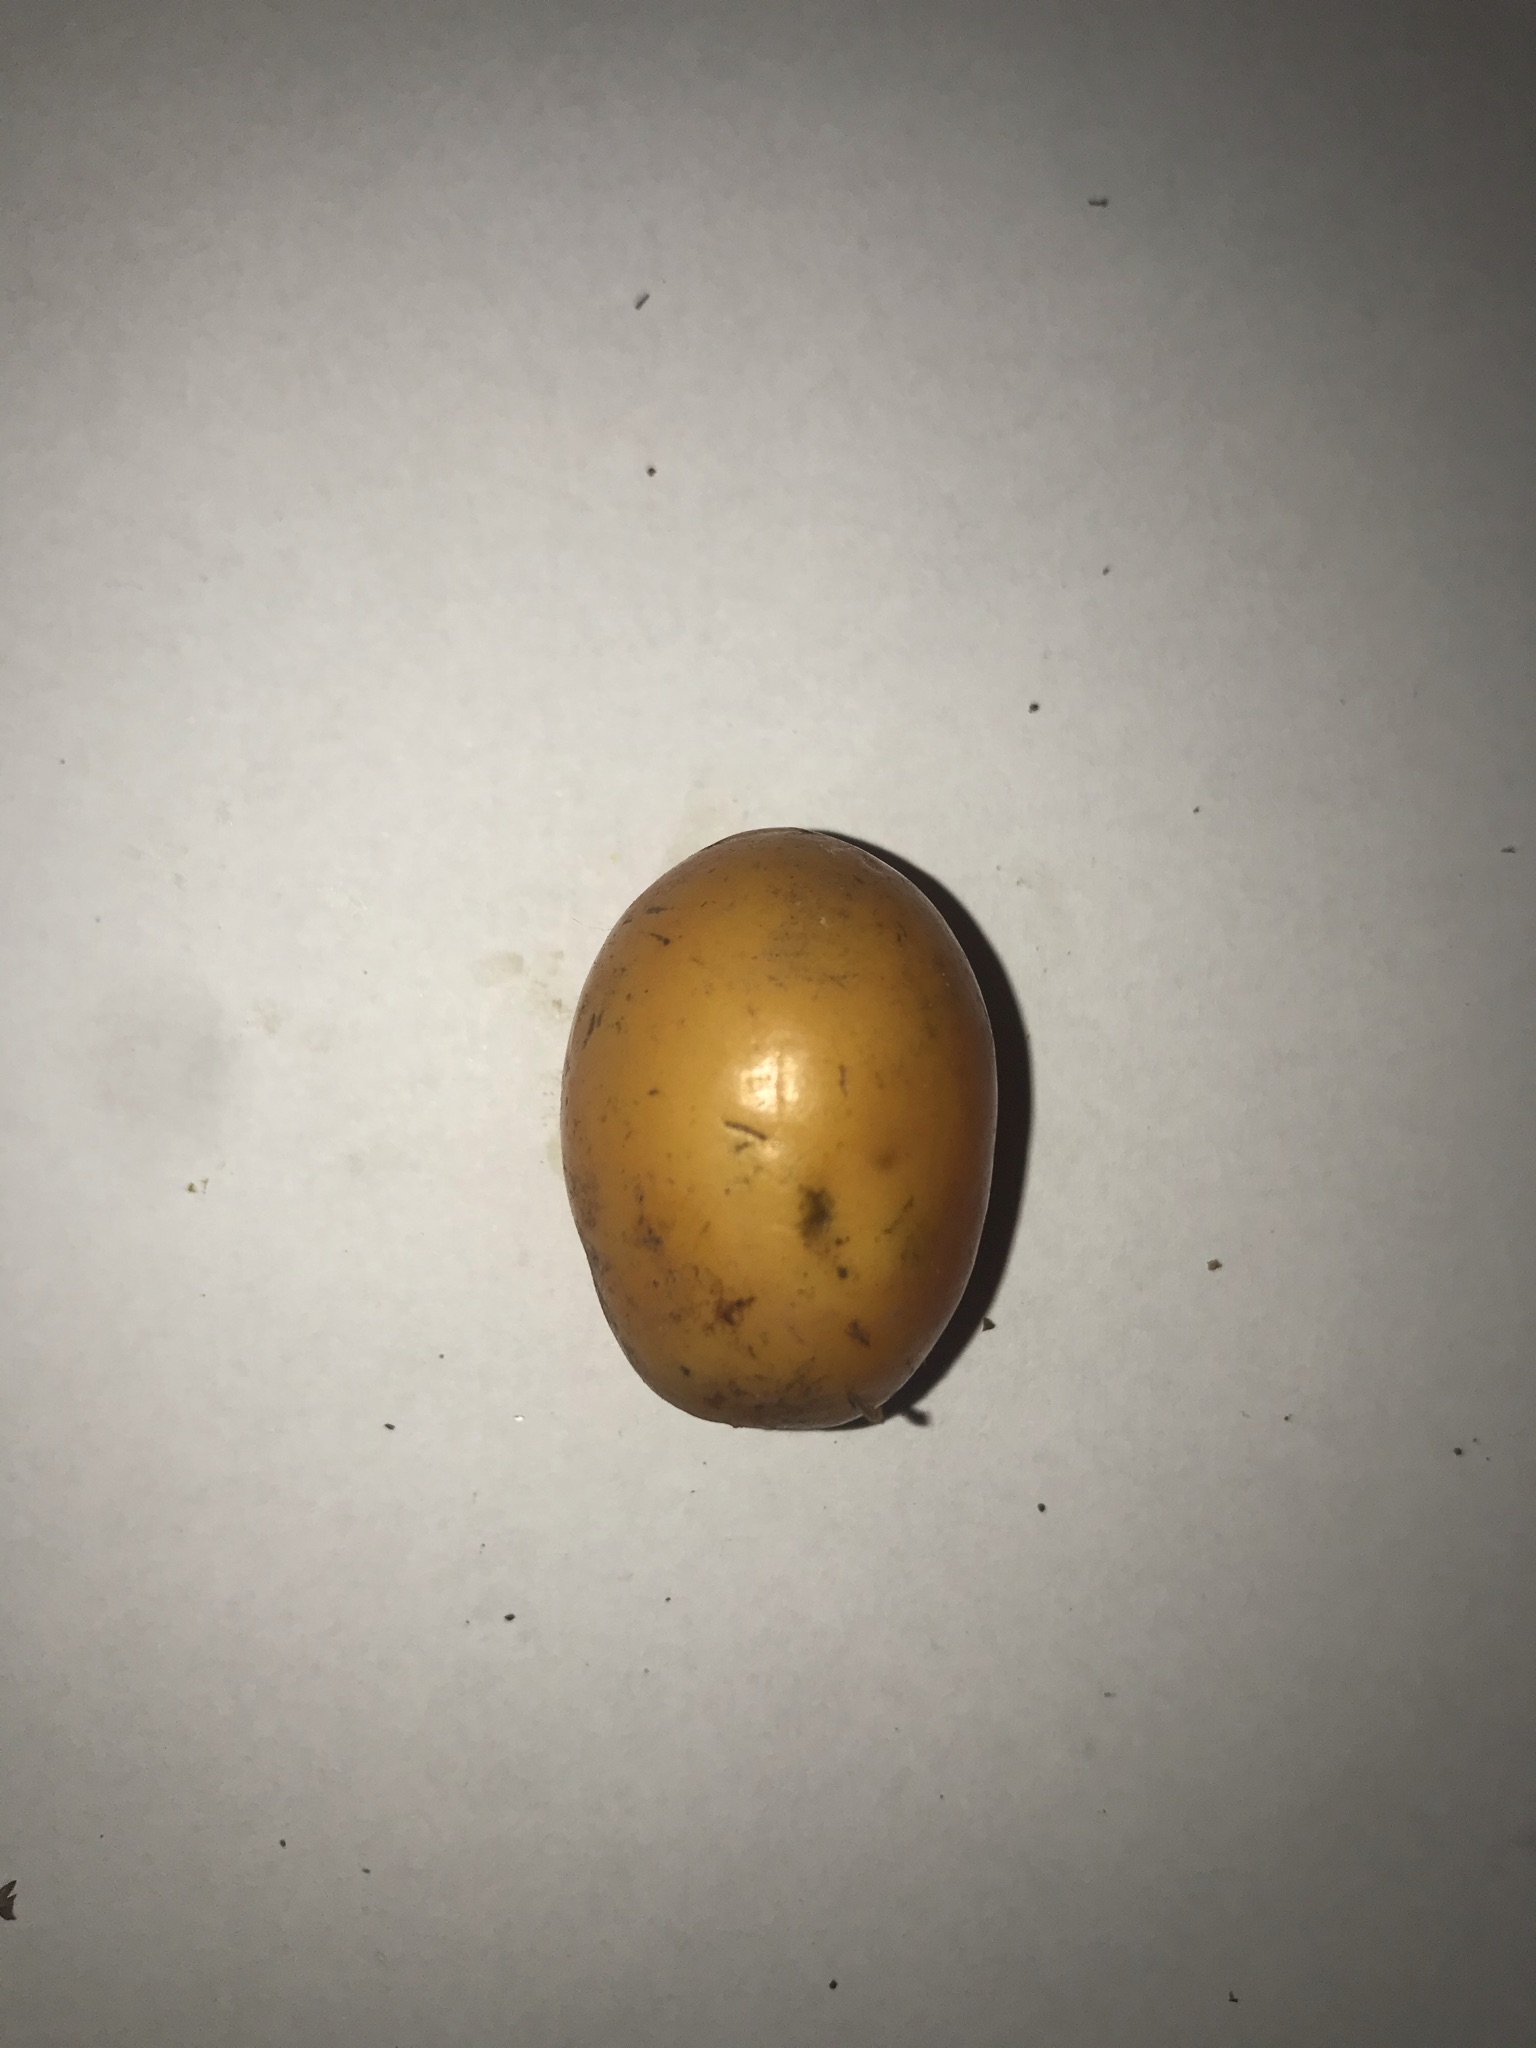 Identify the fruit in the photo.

siriguela
